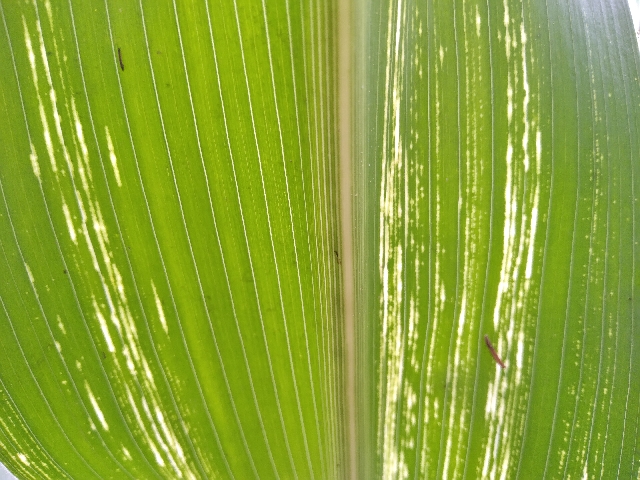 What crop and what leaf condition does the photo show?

maize, maize streak virus
